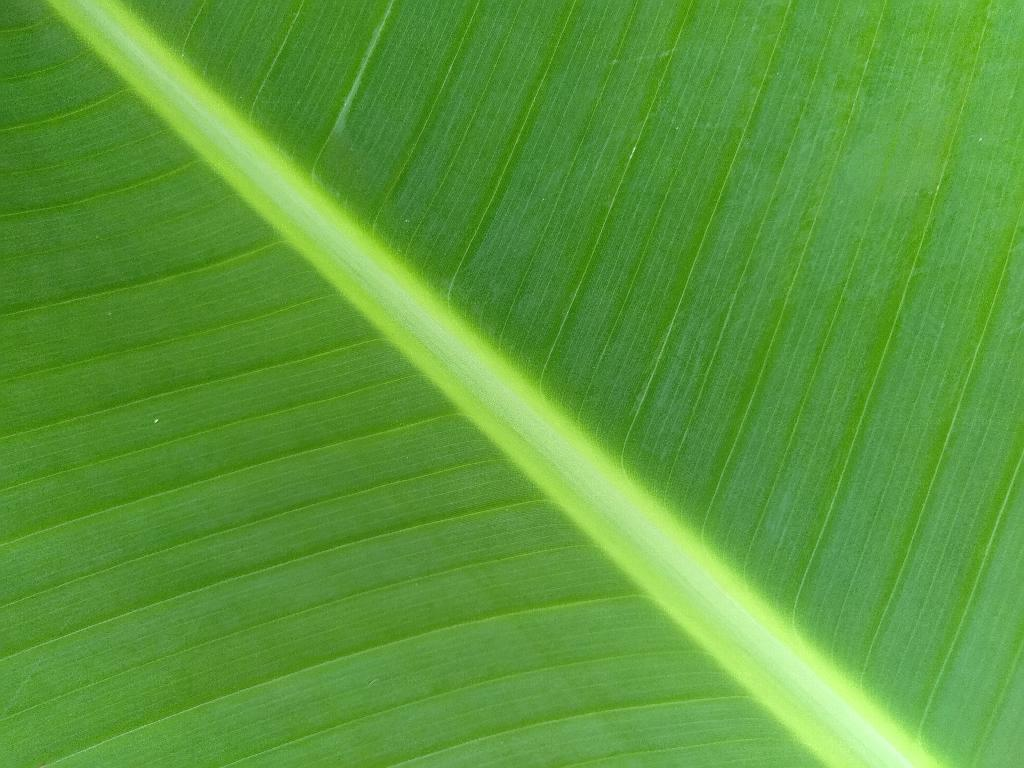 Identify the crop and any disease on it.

banana, healthy
